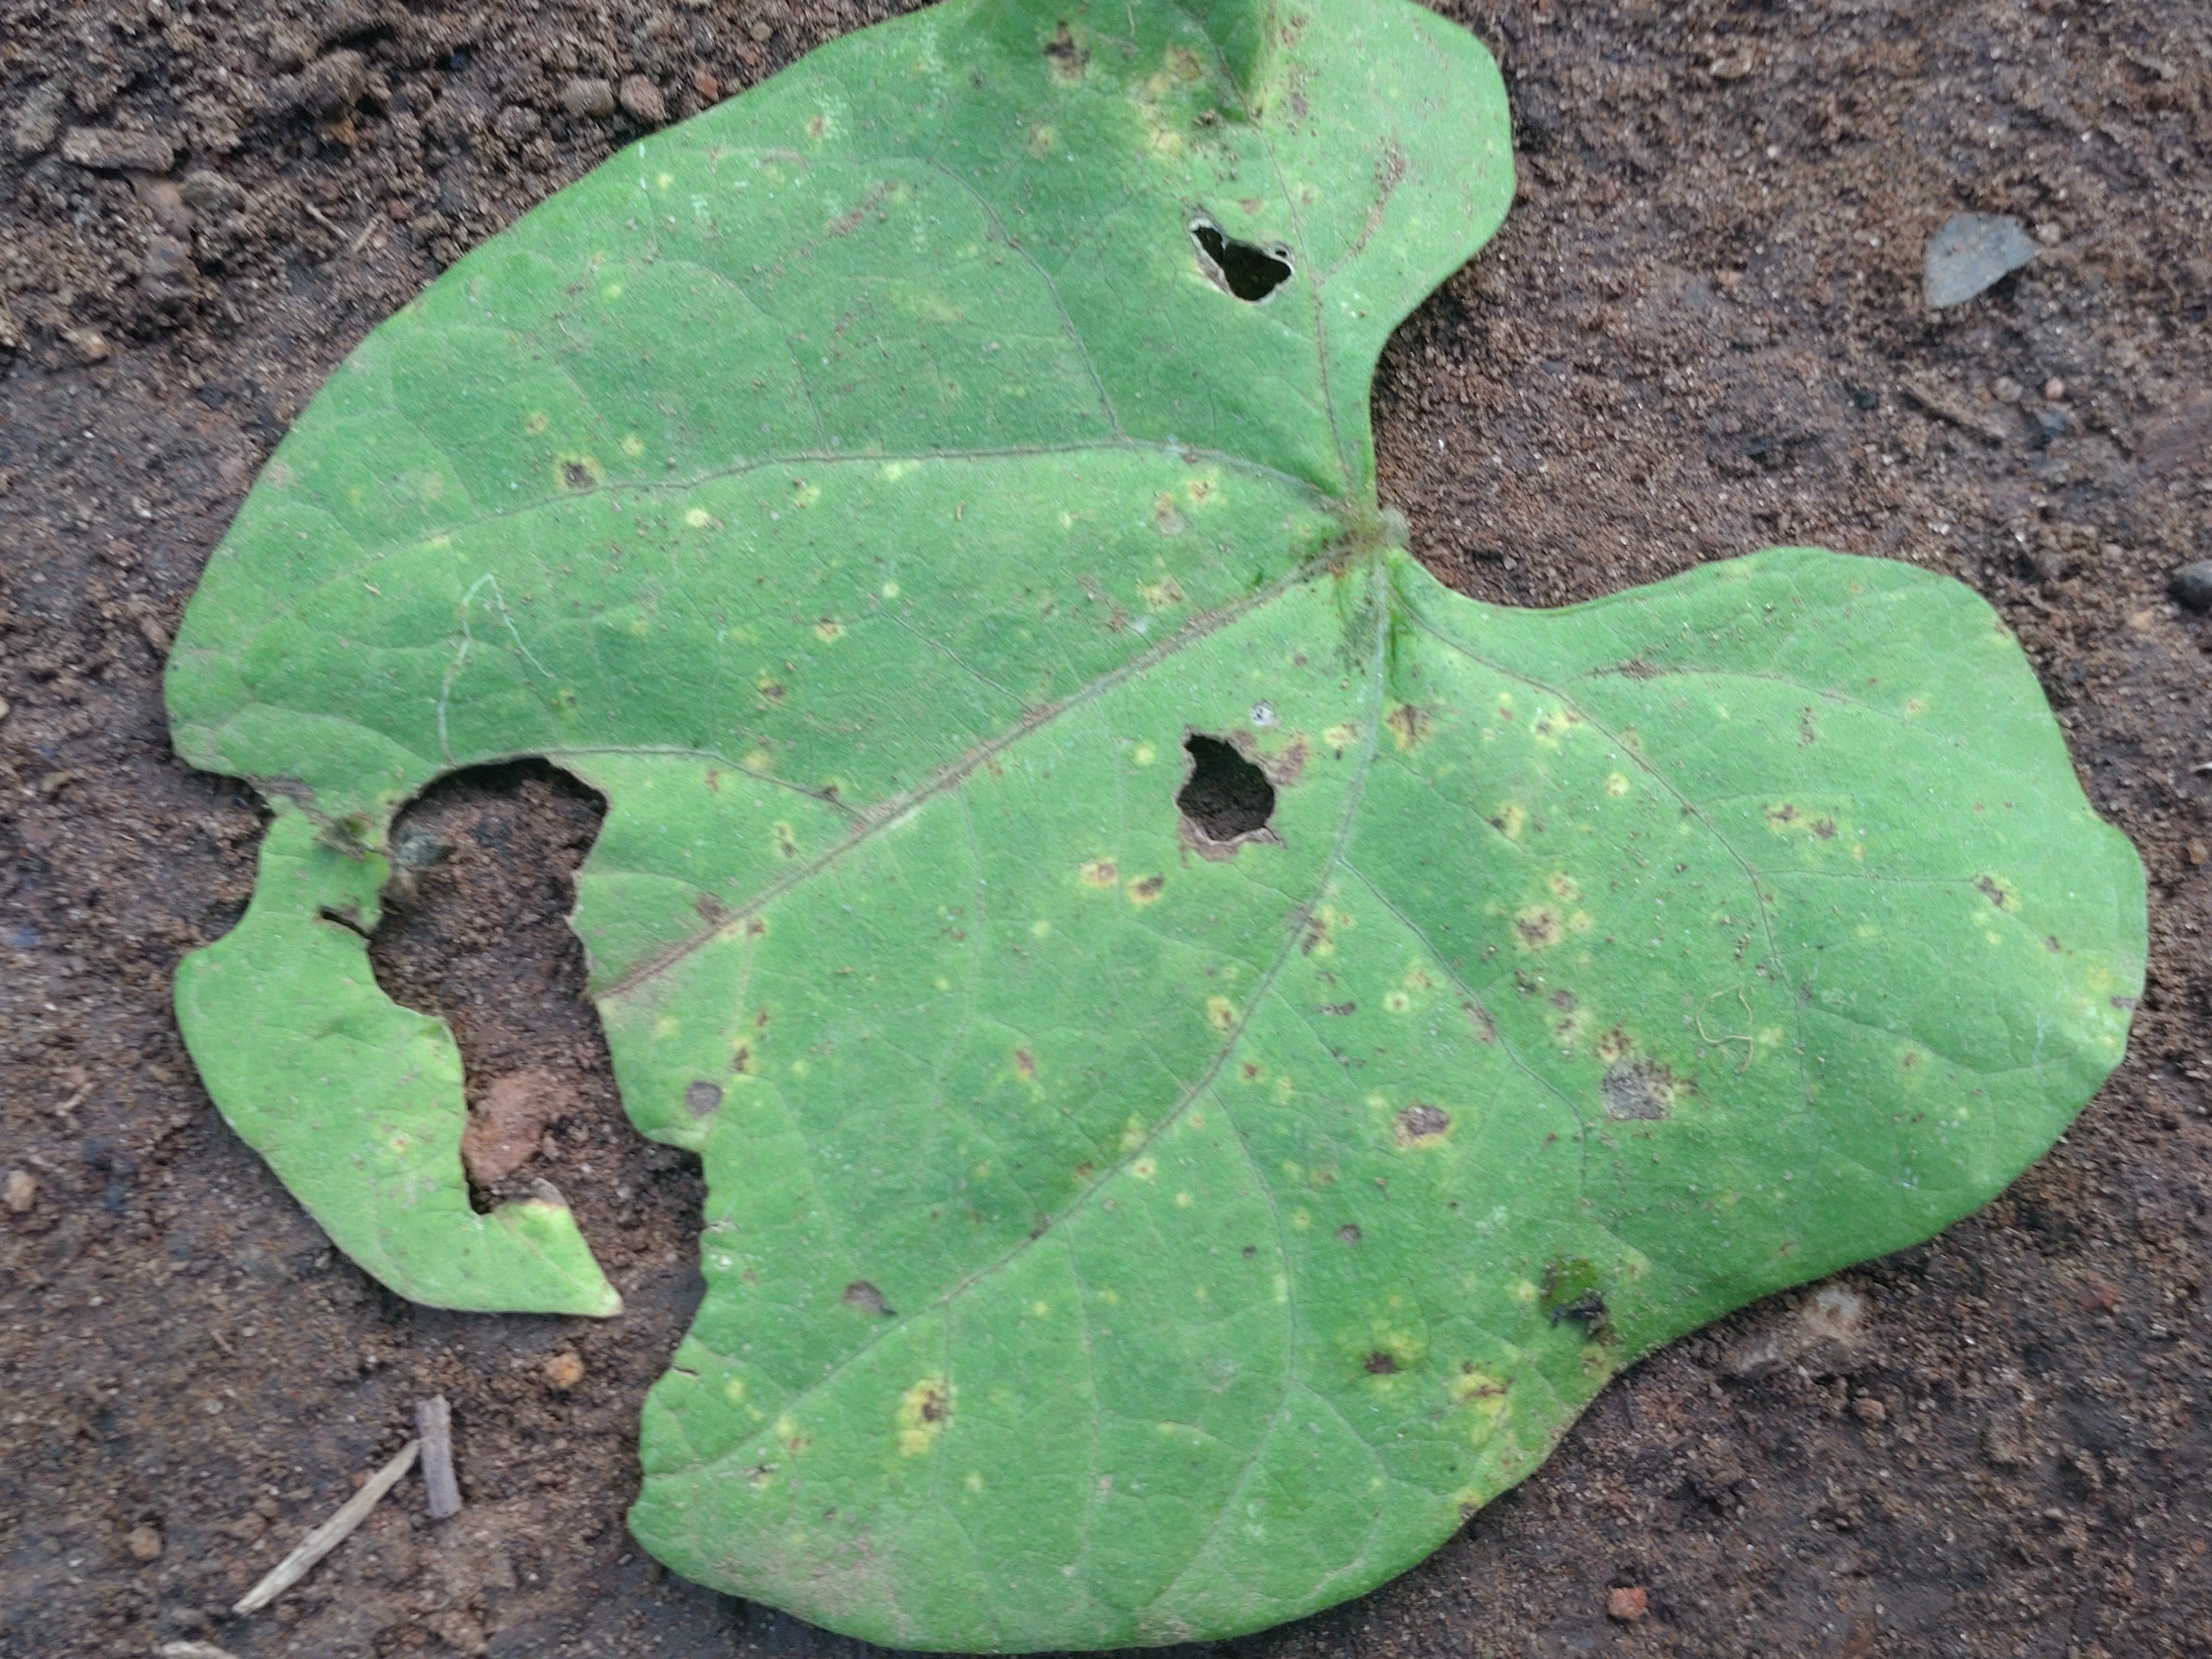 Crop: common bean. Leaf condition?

anthracnose
